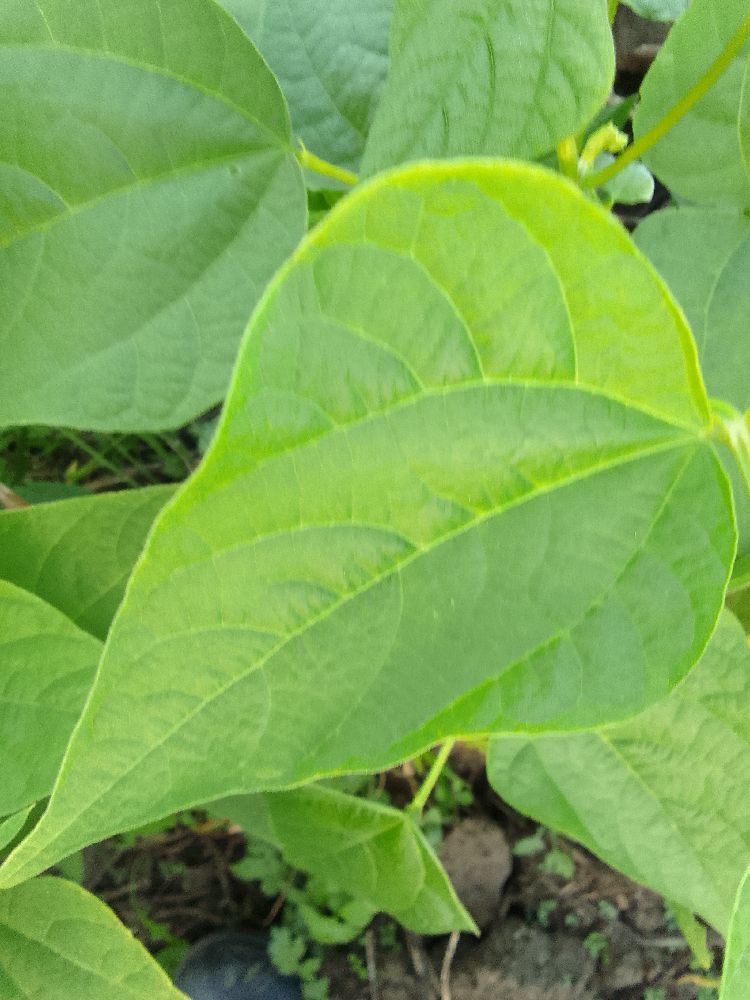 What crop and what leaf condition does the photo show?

common bean, healthy
